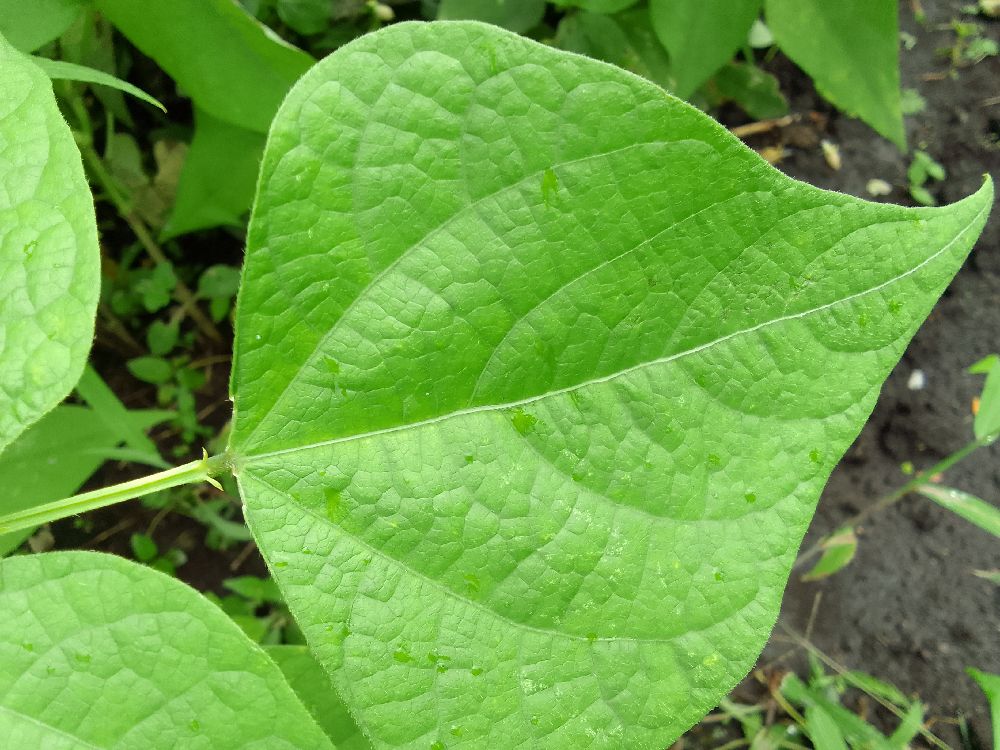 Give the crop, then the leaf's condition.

common bean, healthy
